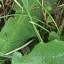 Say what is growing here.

structured weed
